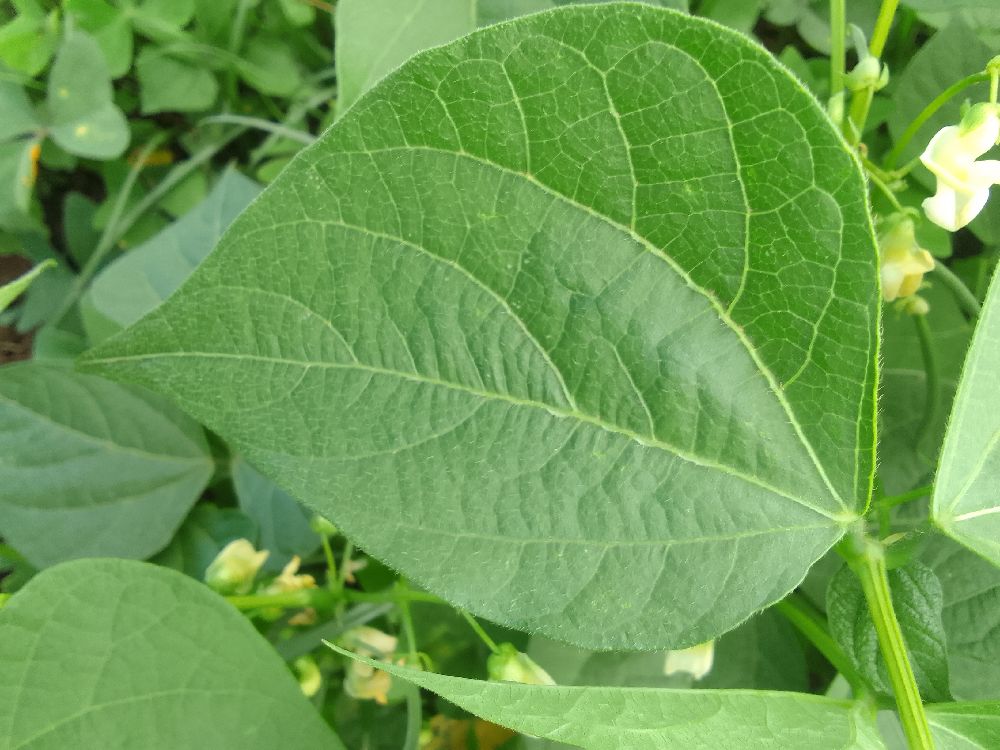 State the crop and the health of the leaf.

common bean, healthy
